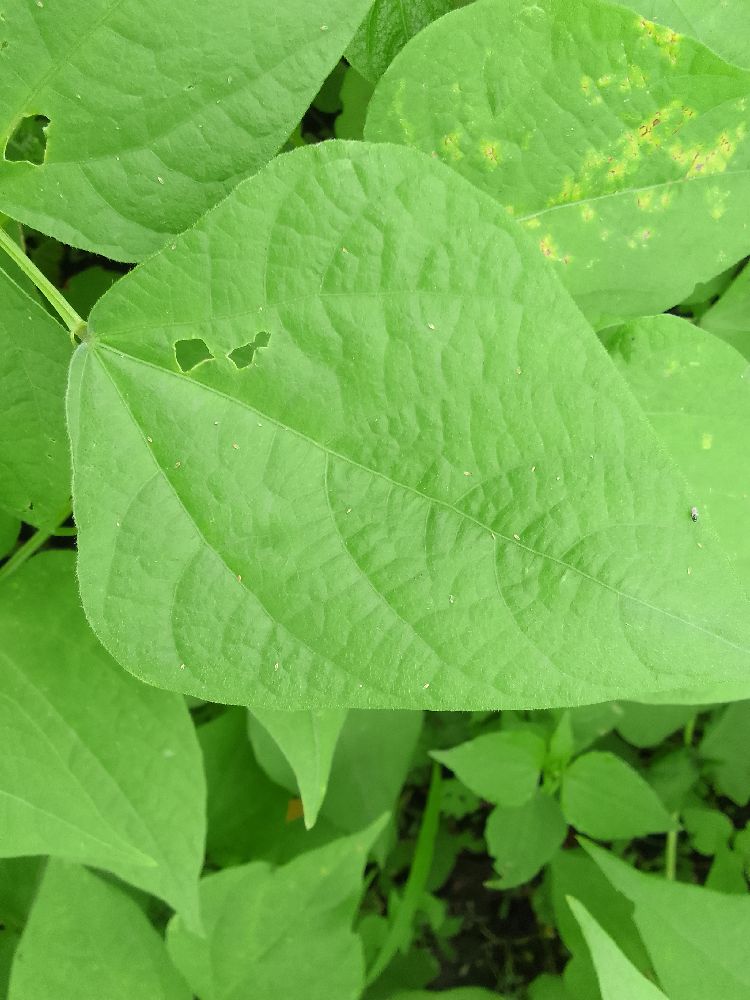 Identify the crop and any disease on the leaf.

common bean, healthy
